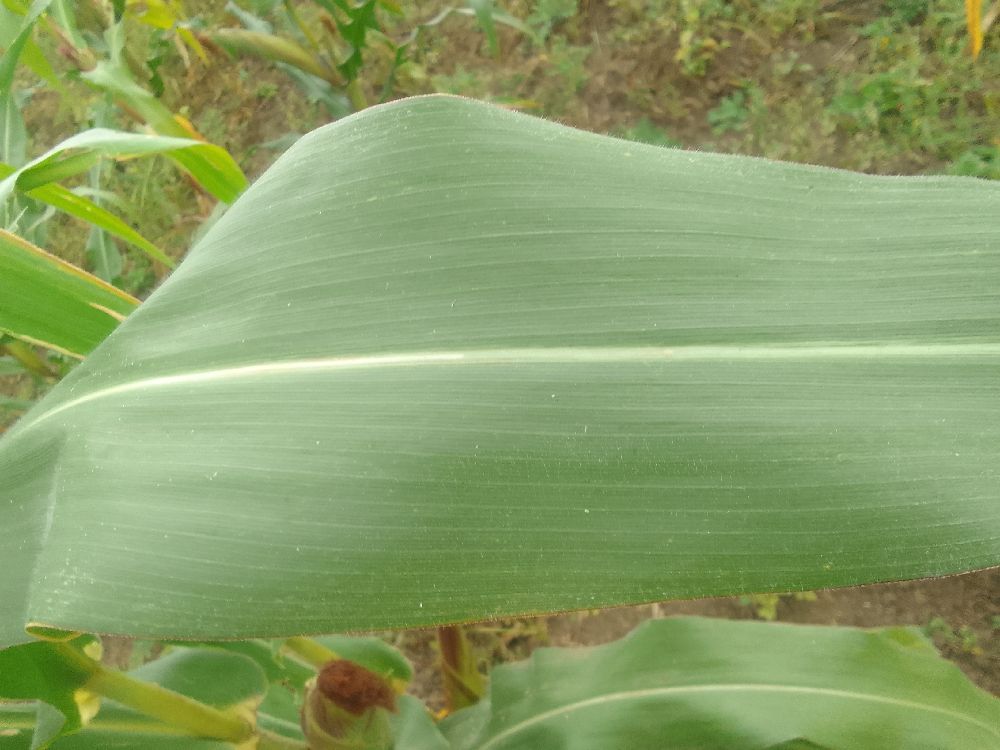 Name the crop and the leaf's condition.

maize, healthy
